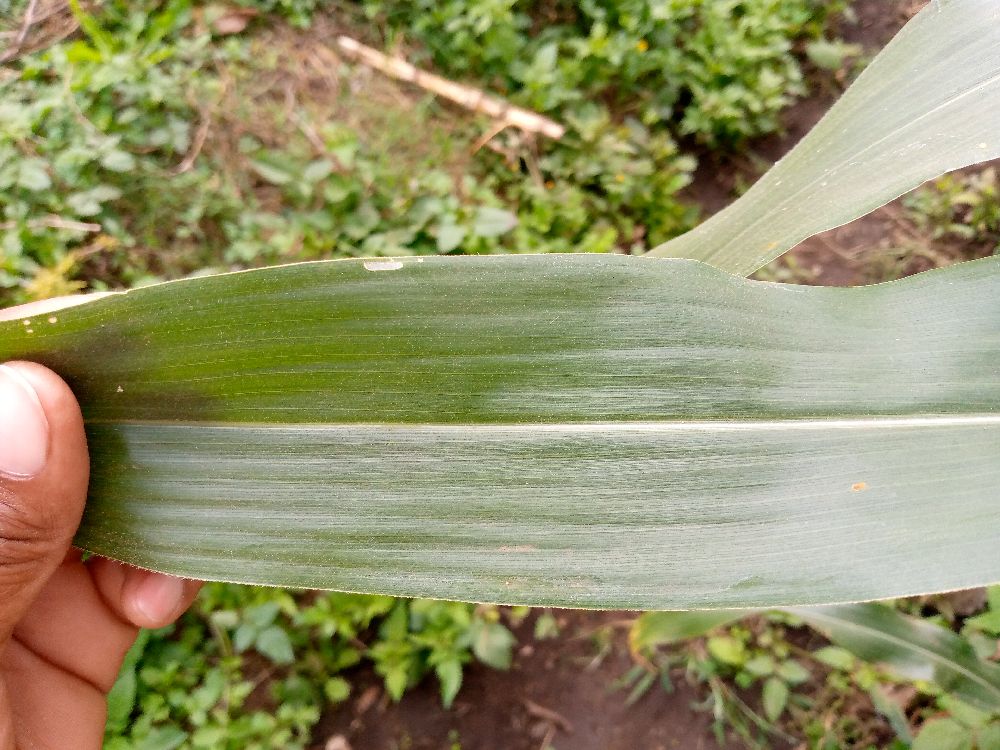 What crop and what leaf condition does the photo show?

maize, healthy
